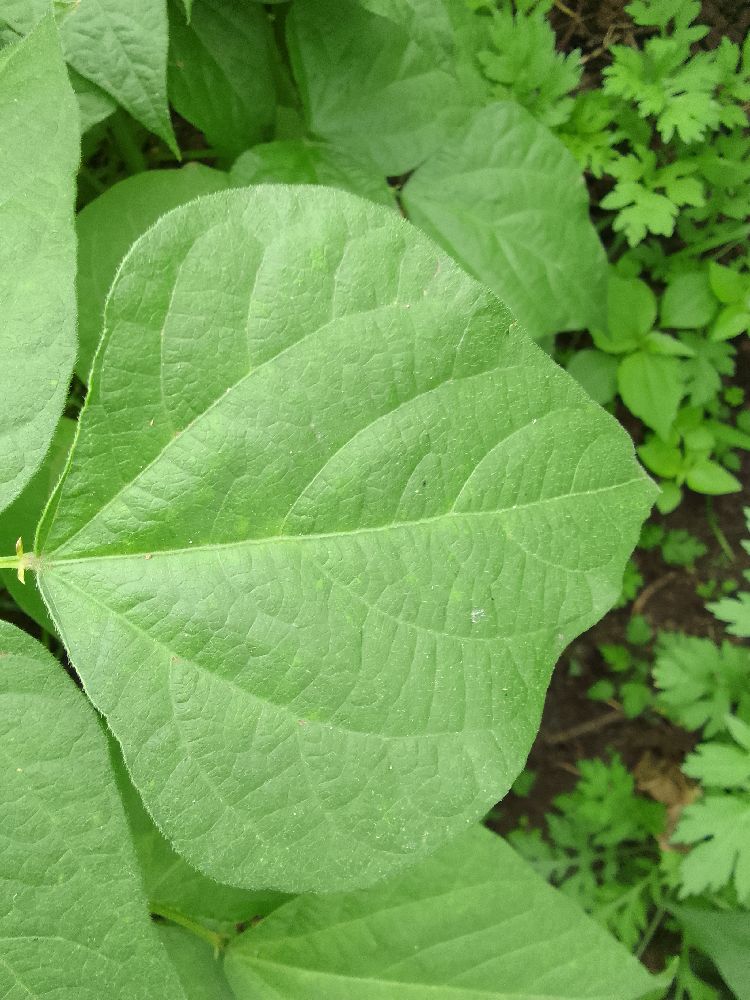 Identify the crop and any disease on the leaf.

common bean, healthy
